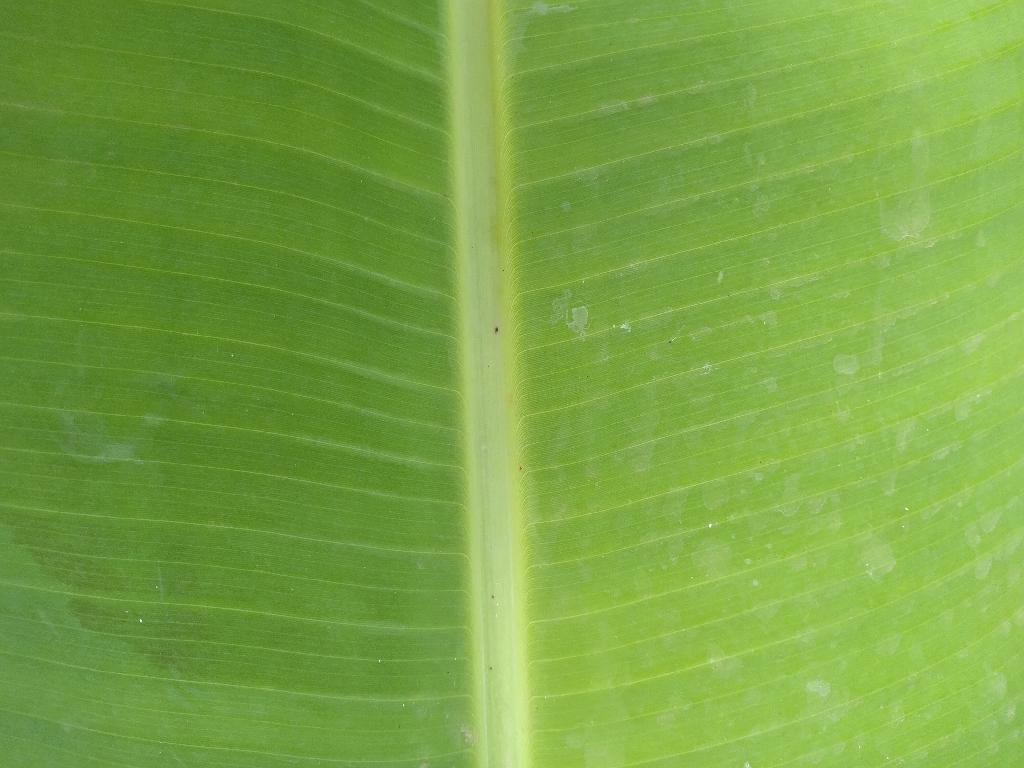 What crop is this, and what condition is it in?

banana, healthy
